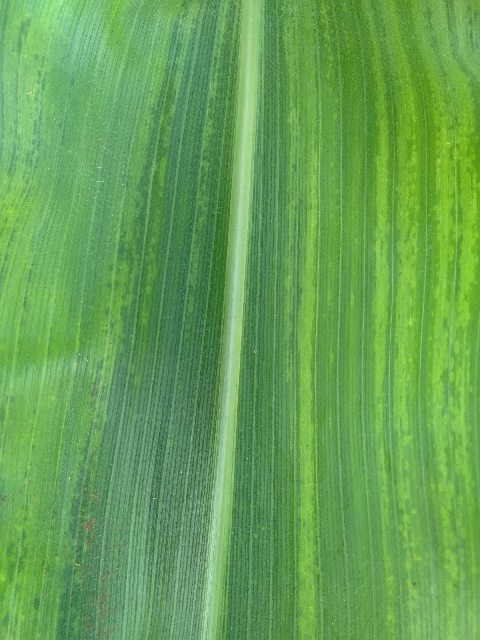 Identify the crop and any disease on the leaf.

maize, maize lethal necrosis
